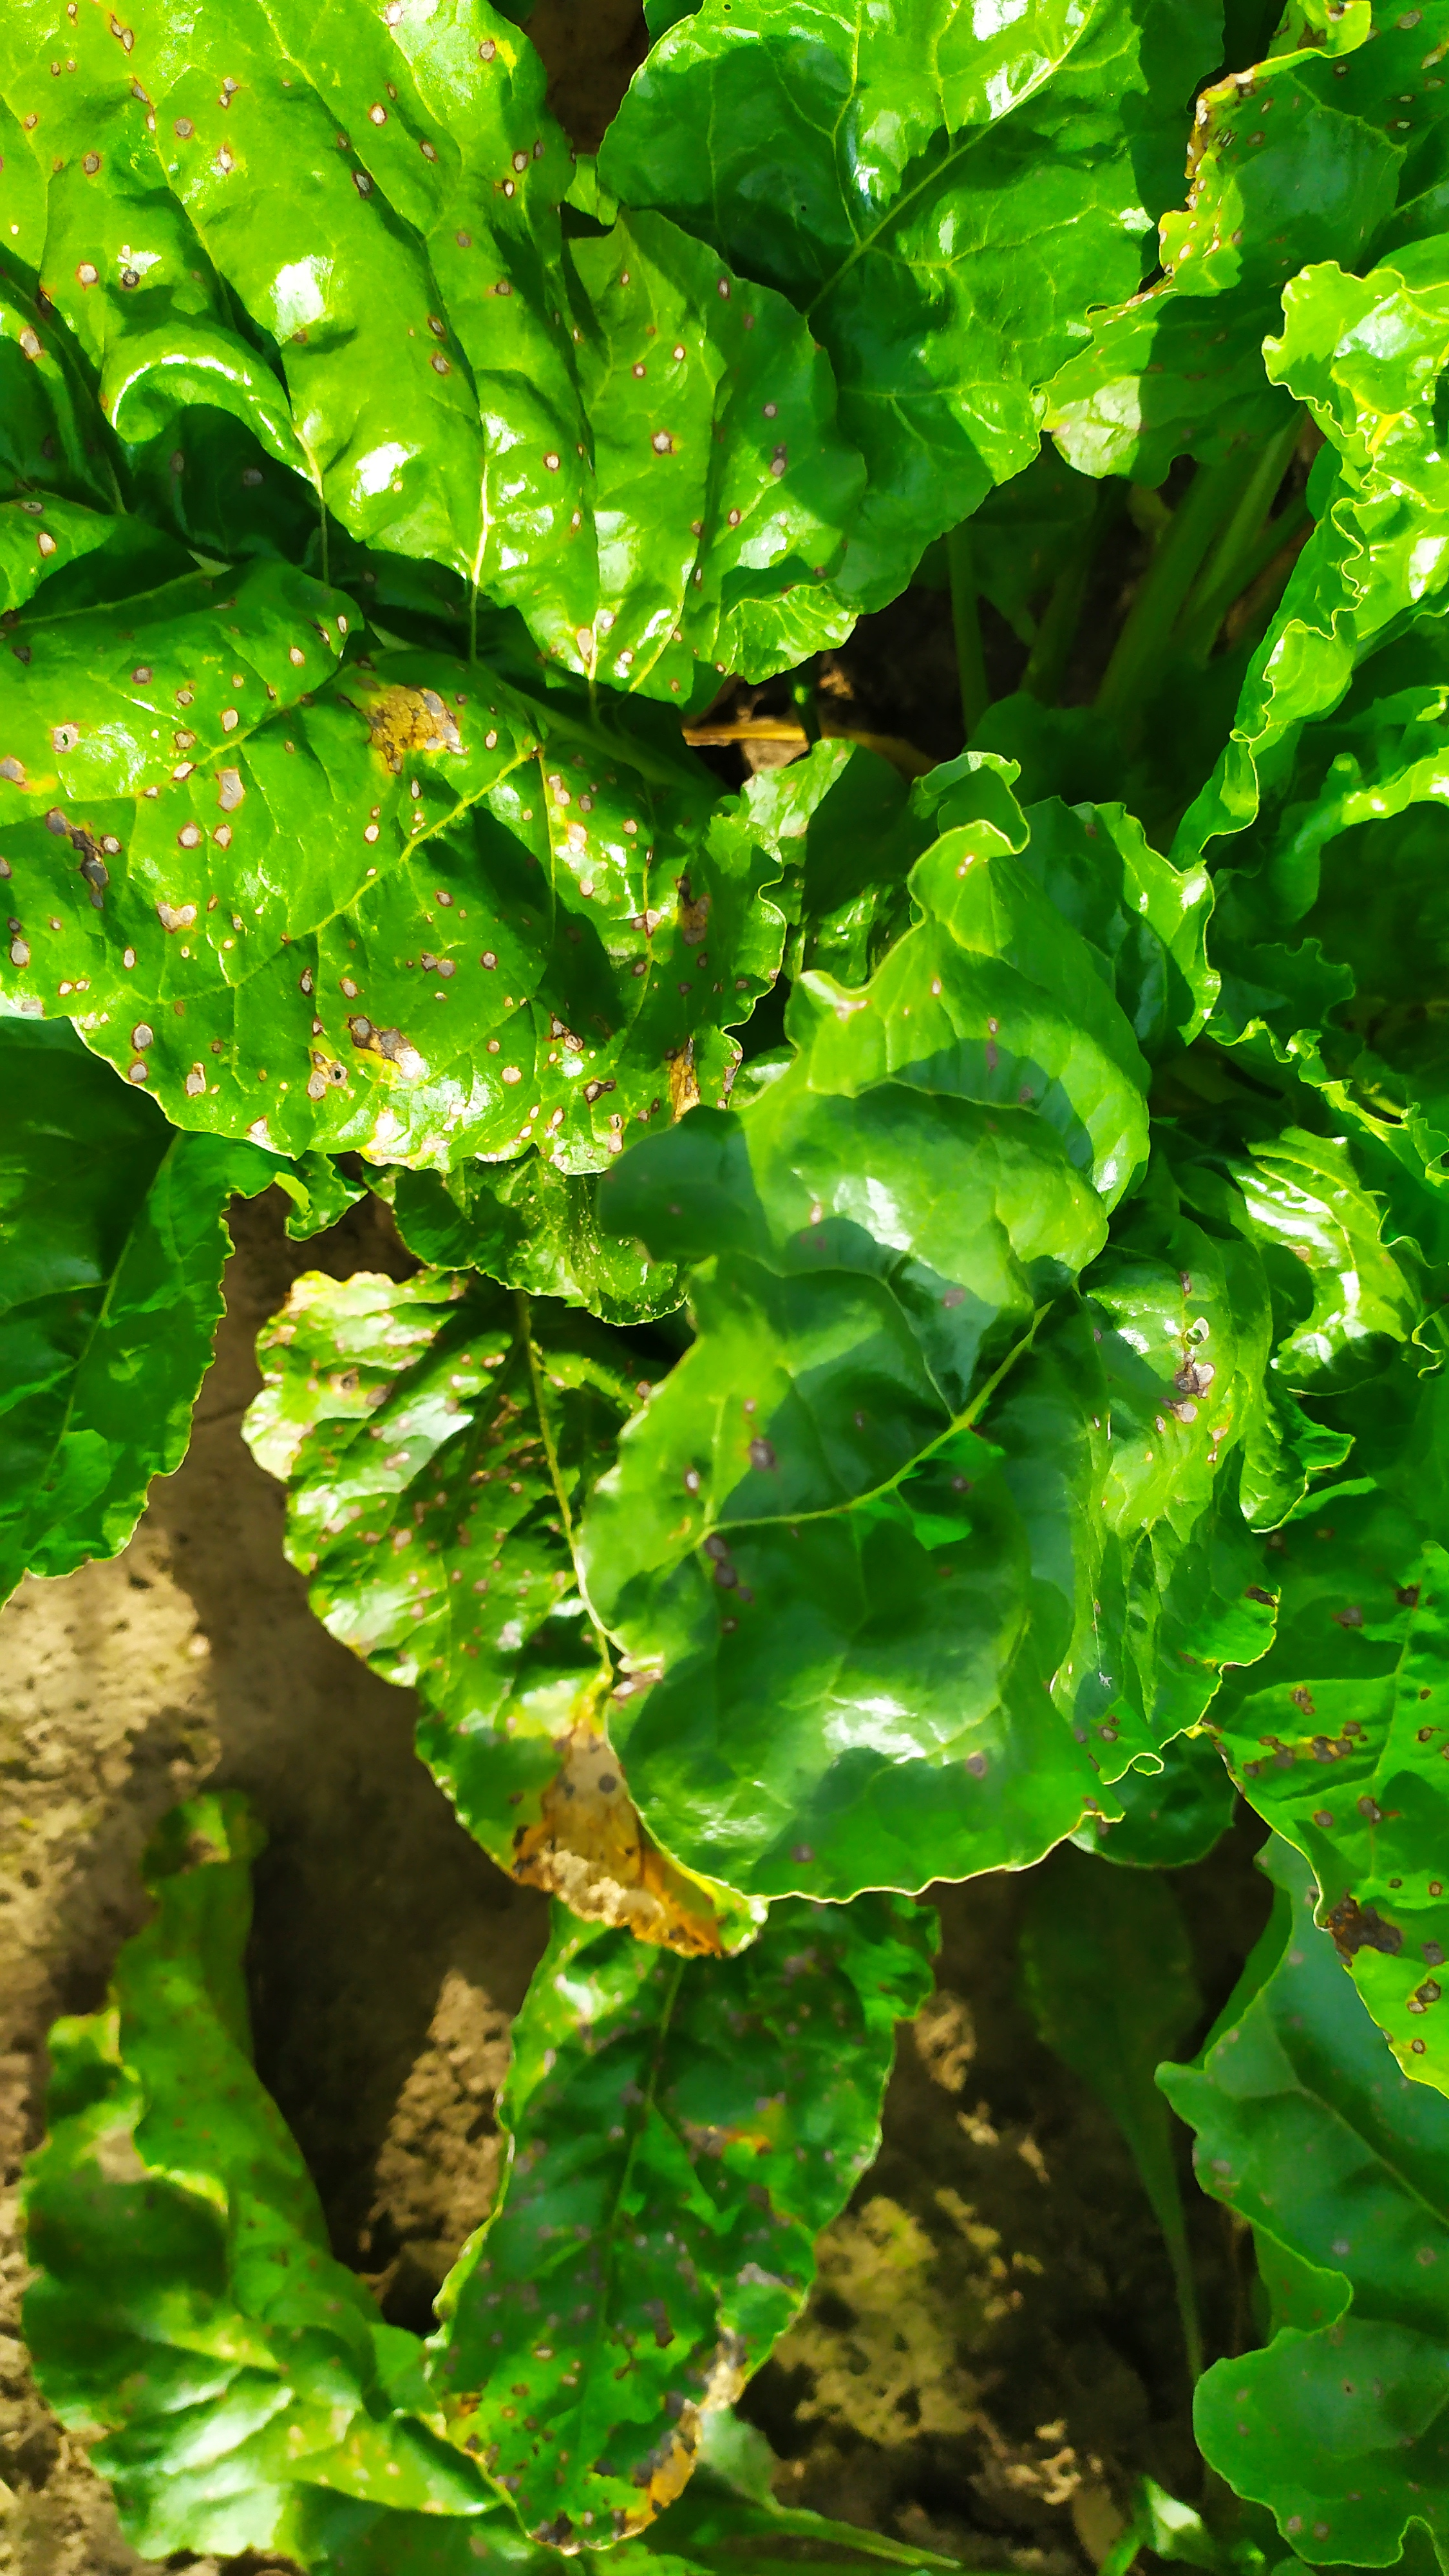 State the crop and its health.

beet, cercospora
